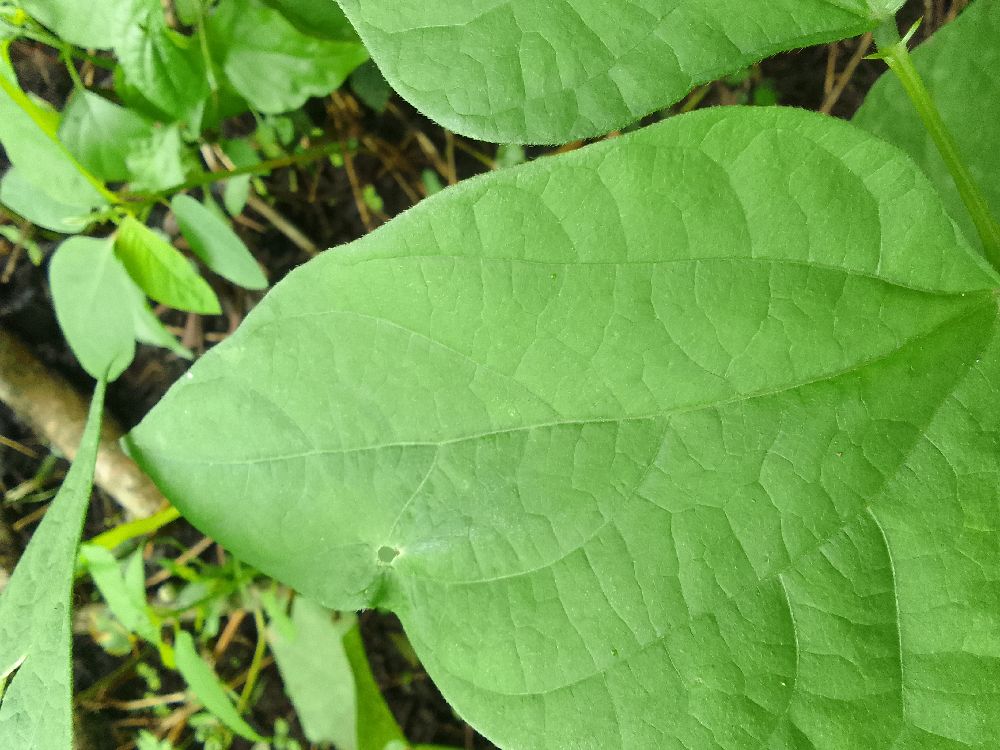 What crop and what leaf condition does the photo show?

common bean, healthy
